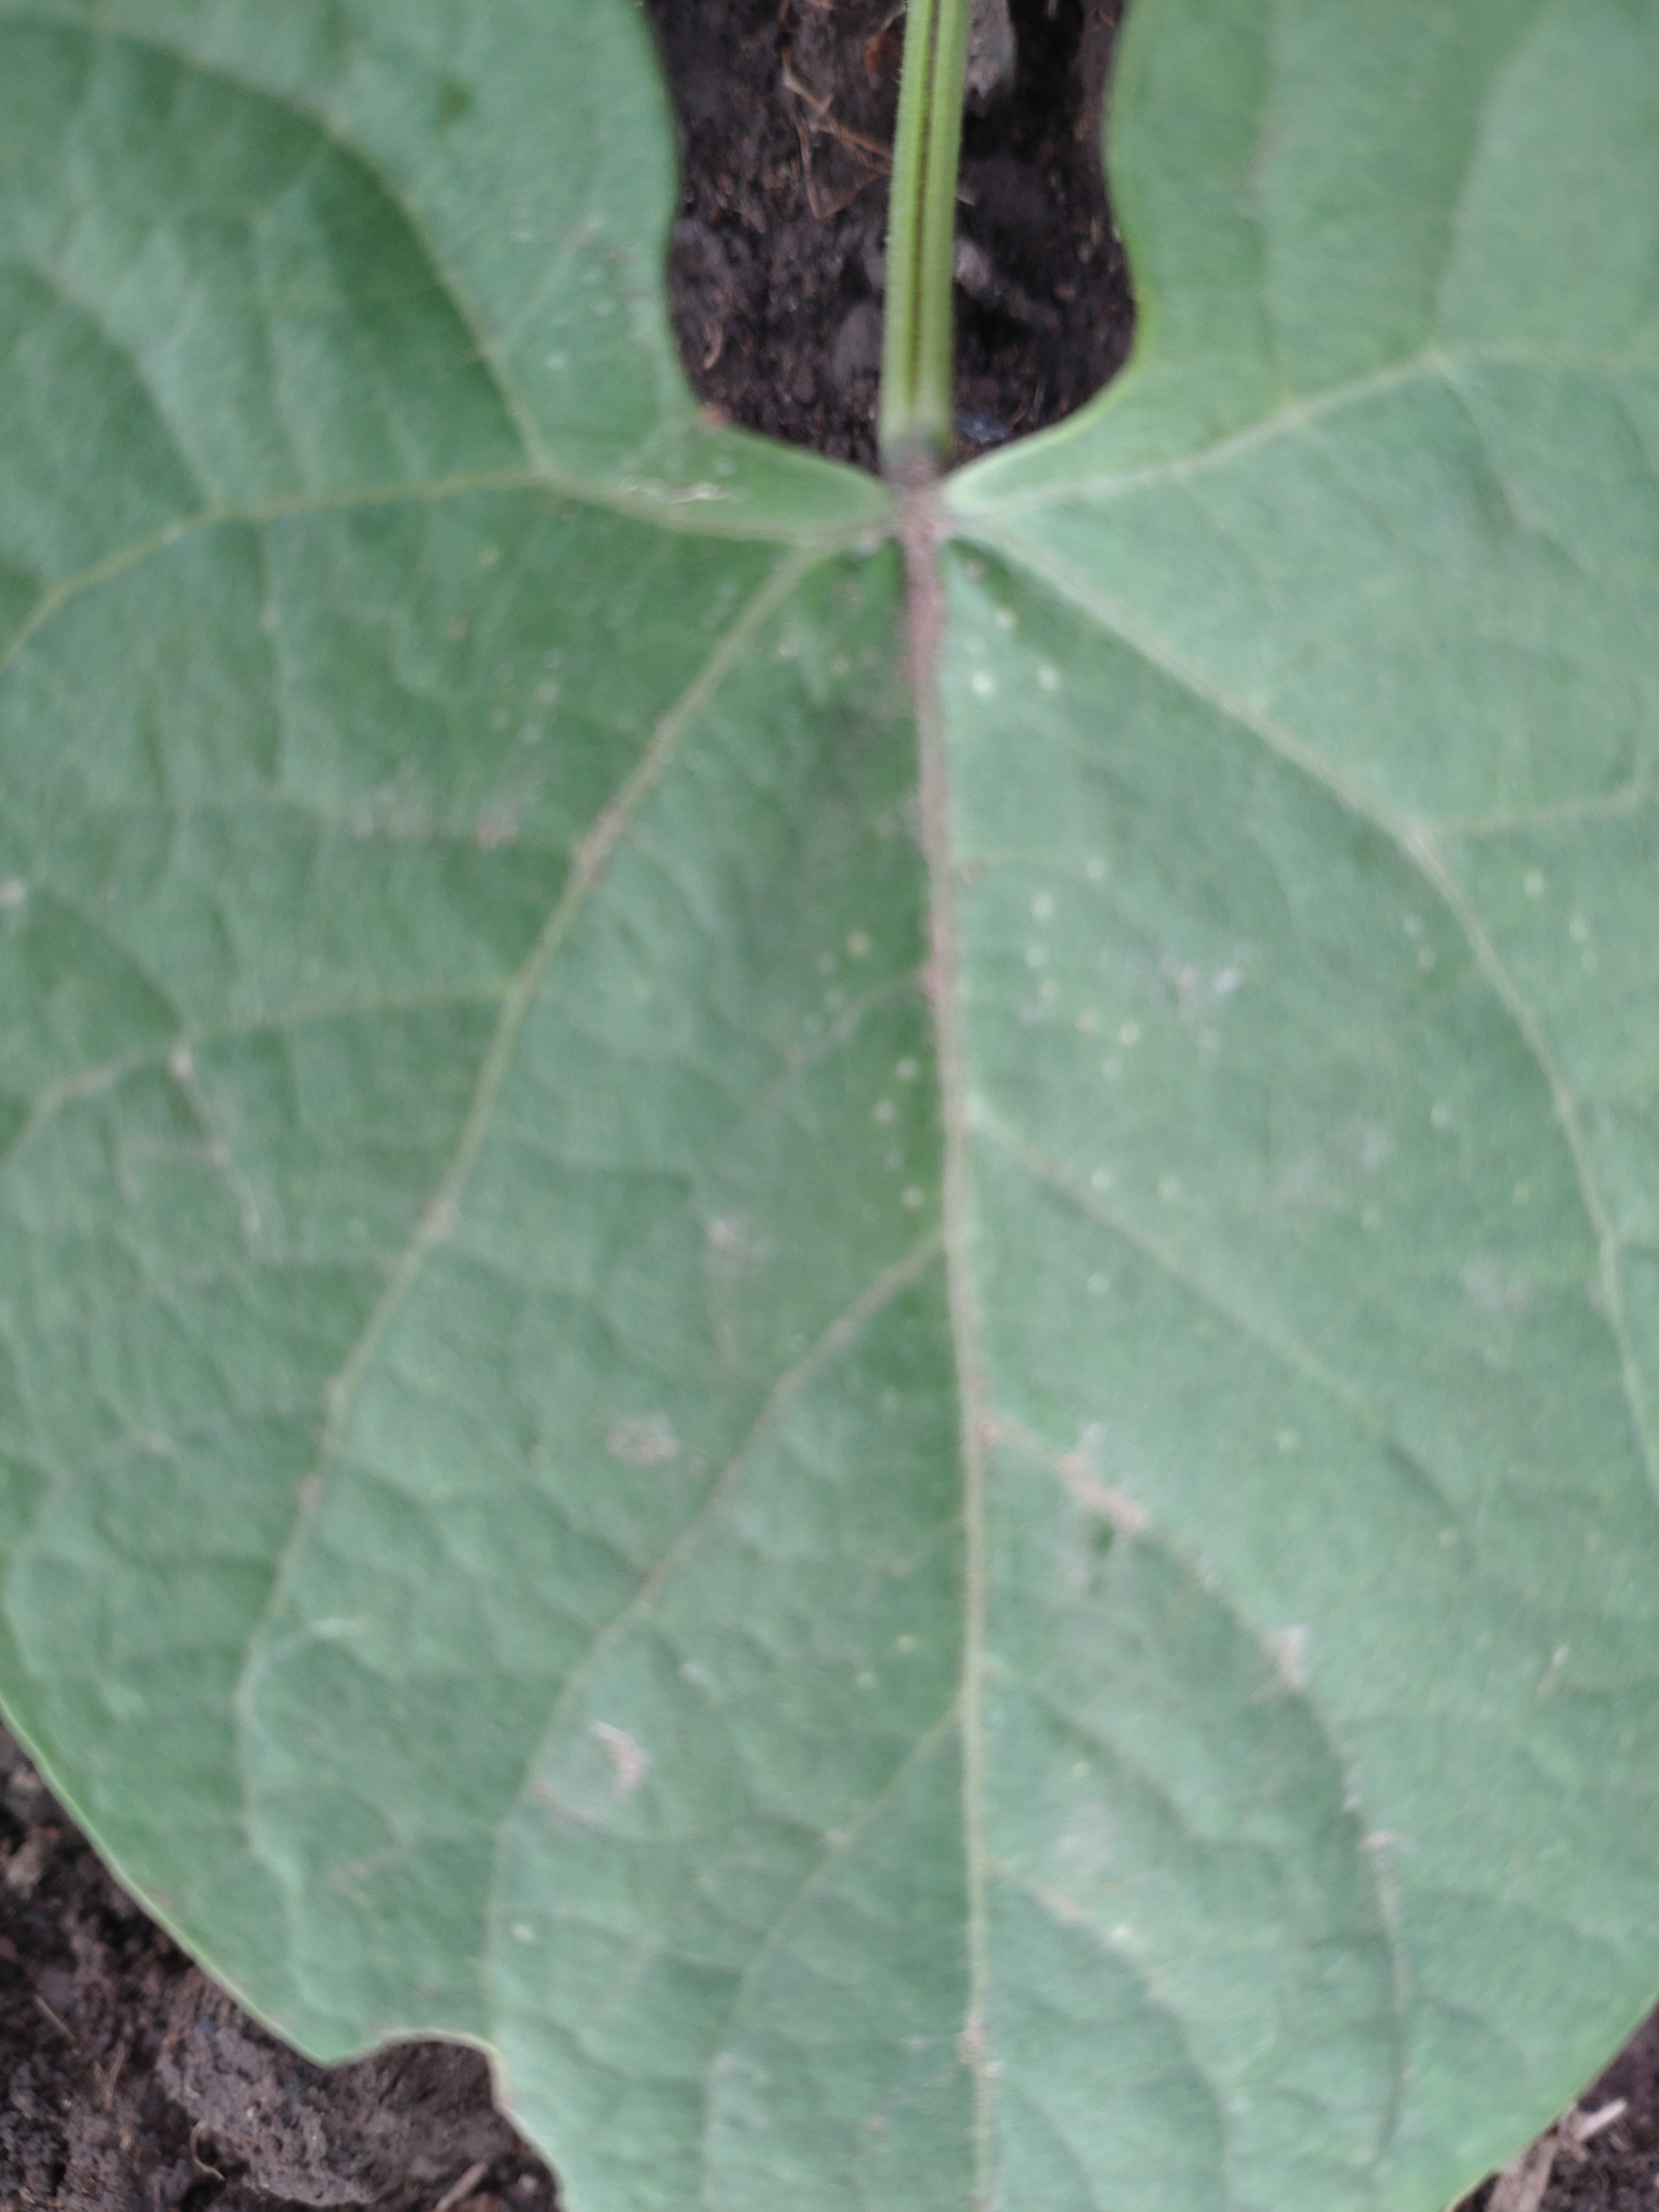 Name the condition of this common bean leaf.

healthy
